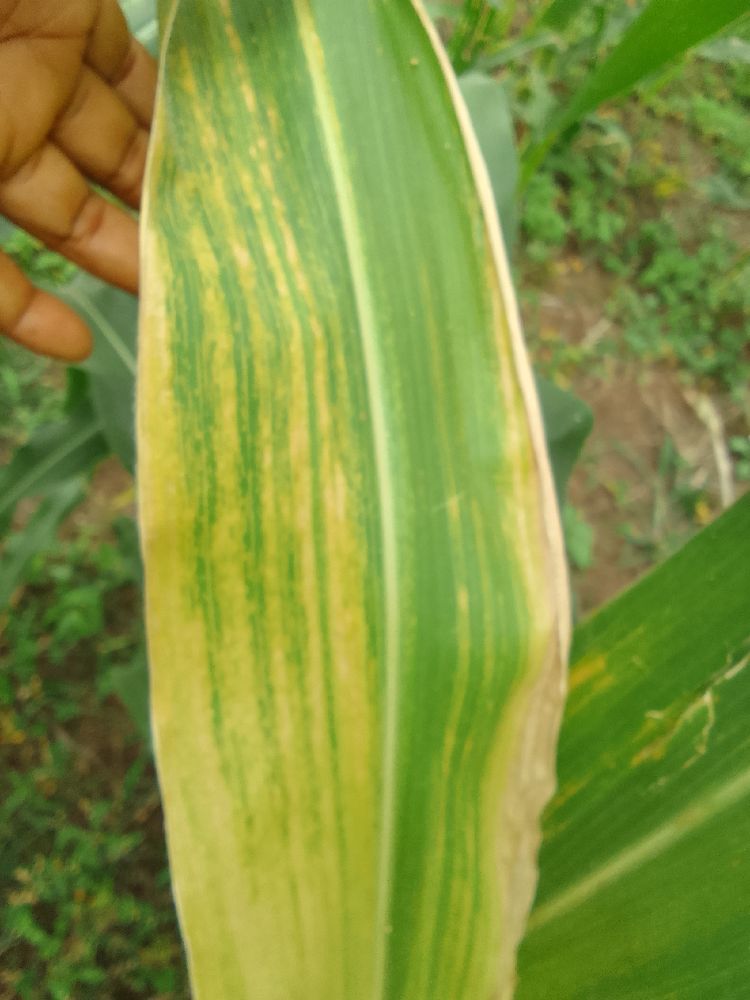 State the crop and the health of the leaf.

maize, maize lethal necrosis
